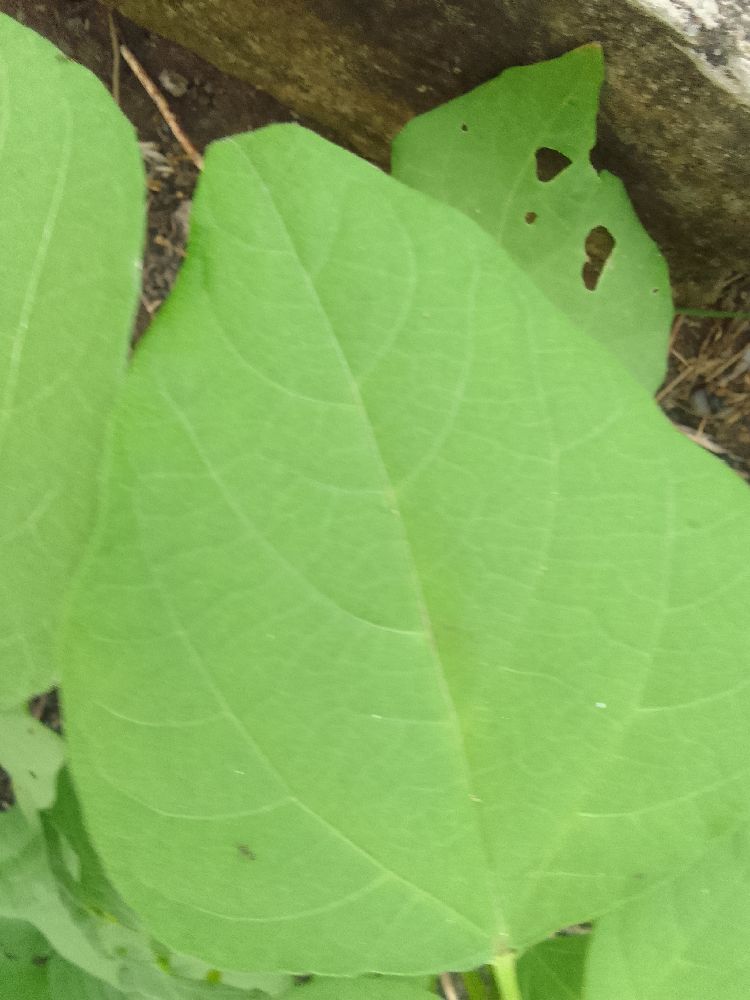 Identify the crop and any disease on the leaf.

common bean, healthy
